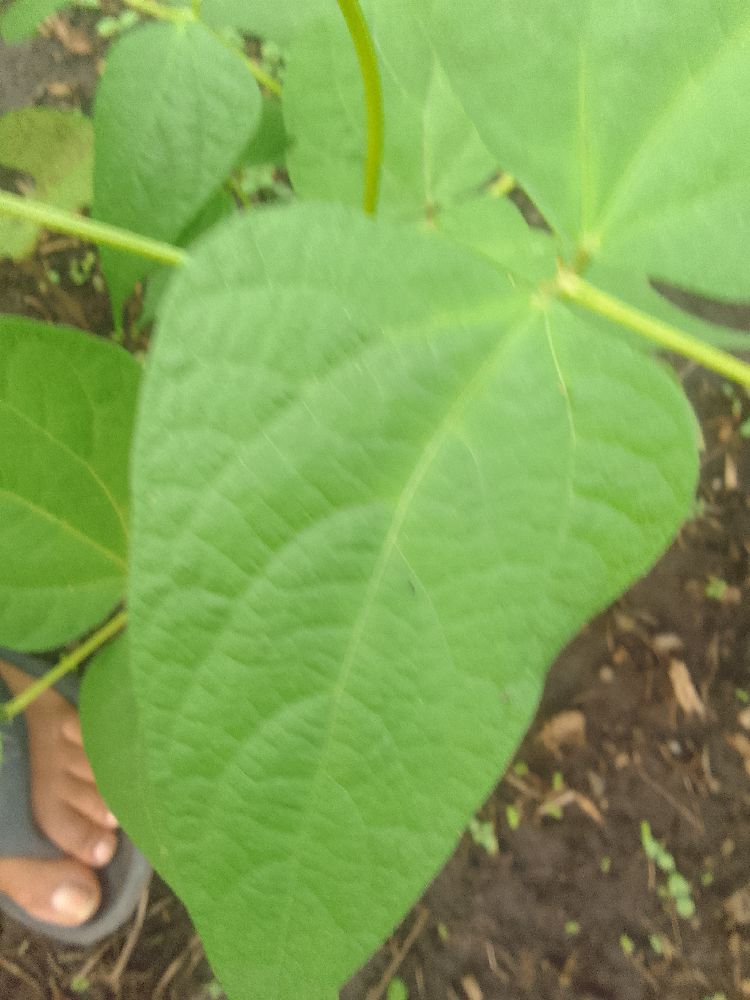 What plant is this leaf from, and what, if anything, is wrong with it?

common bean, healthy
